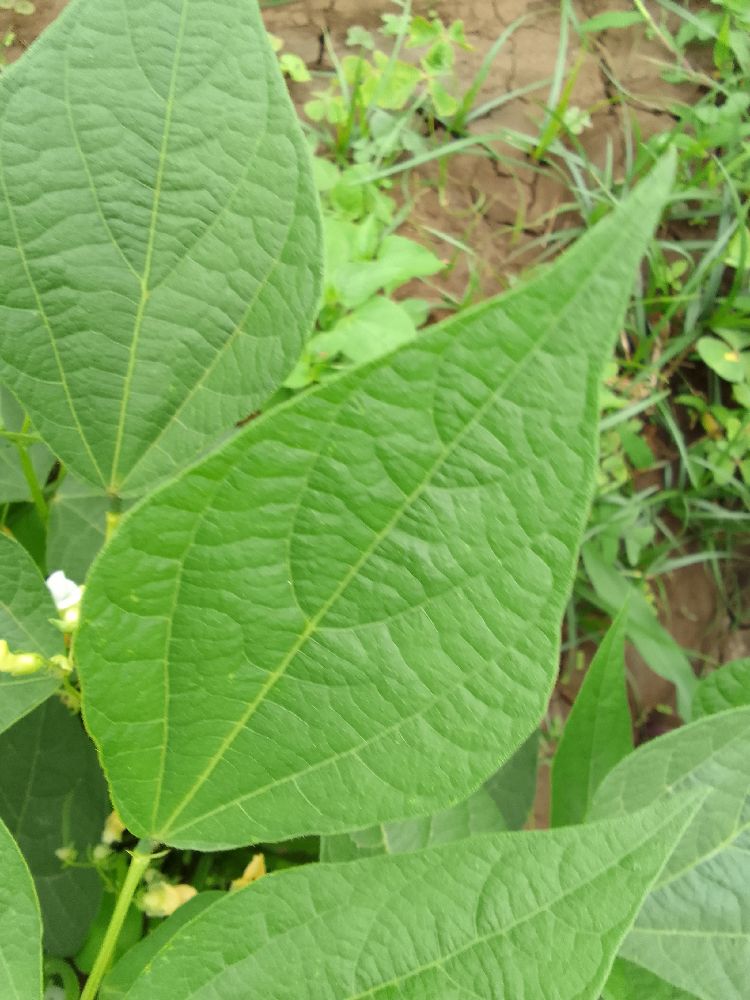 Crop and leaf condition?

common bean, healthy
